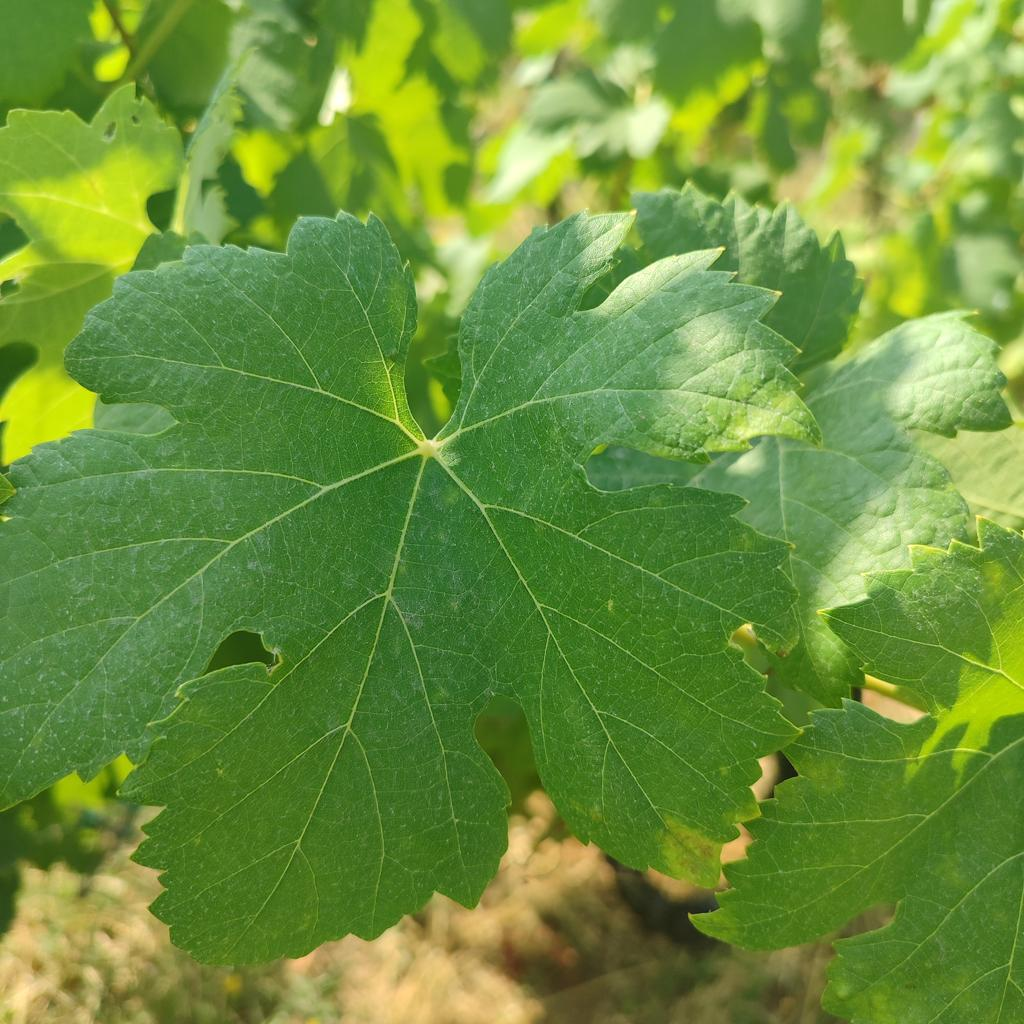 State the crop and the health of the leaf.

grapevine, healthy
